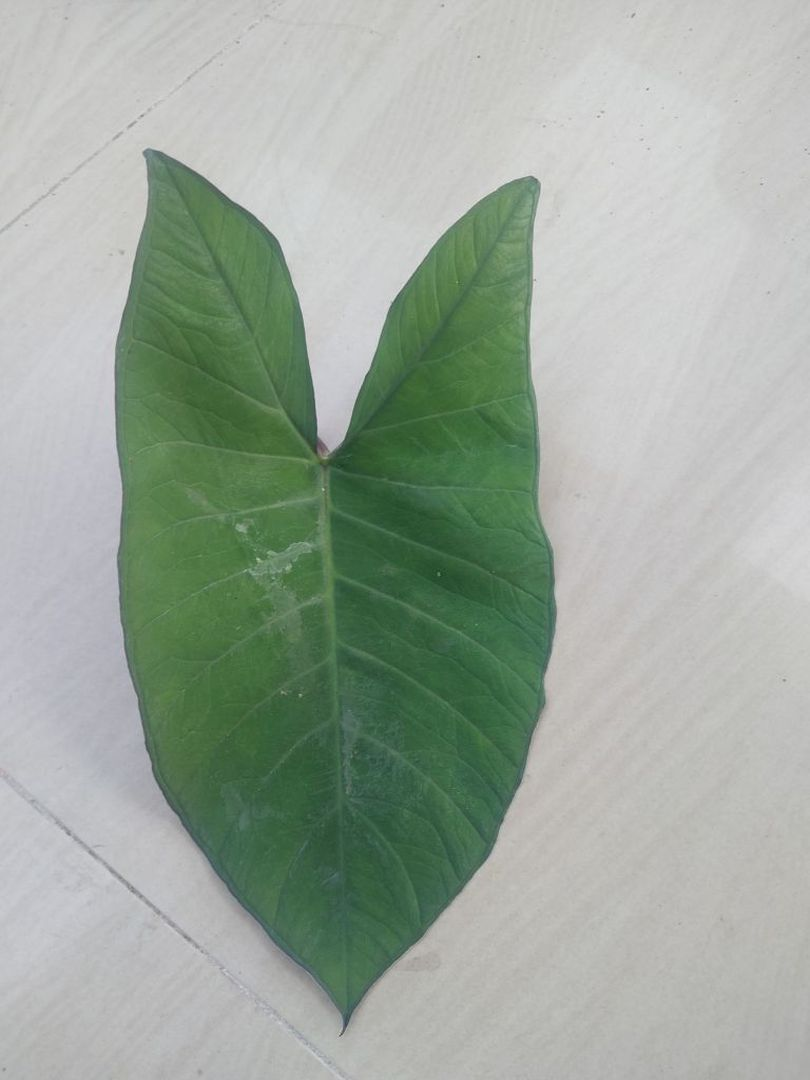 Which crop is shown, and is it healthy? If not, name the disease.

taro, healthy
